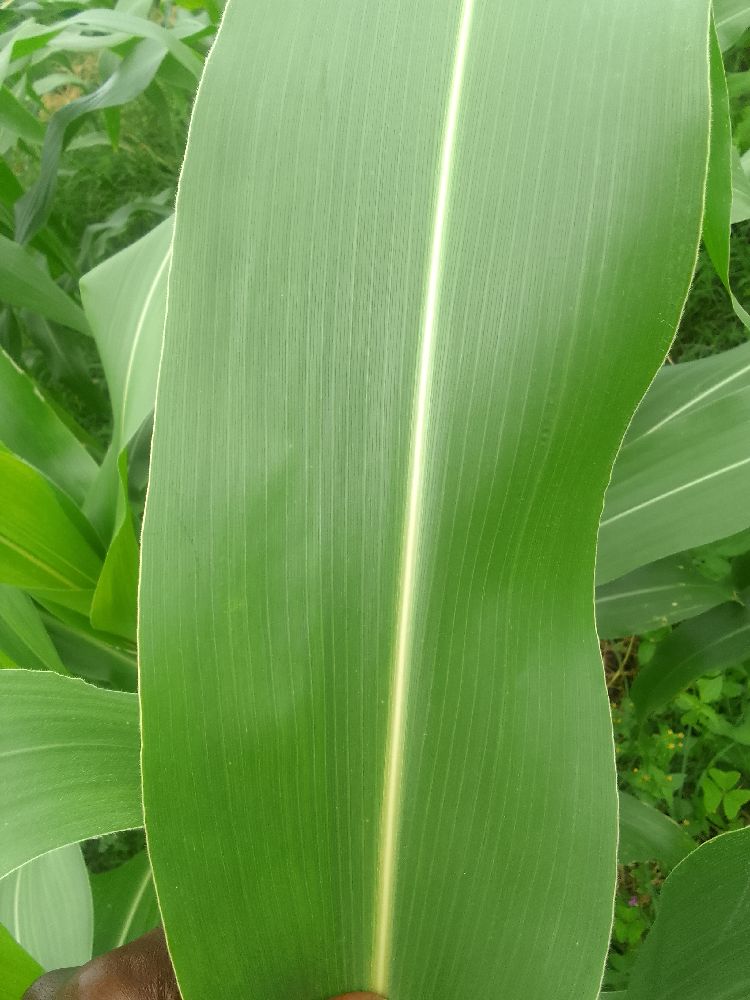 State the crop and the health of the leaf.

maize, healthy
